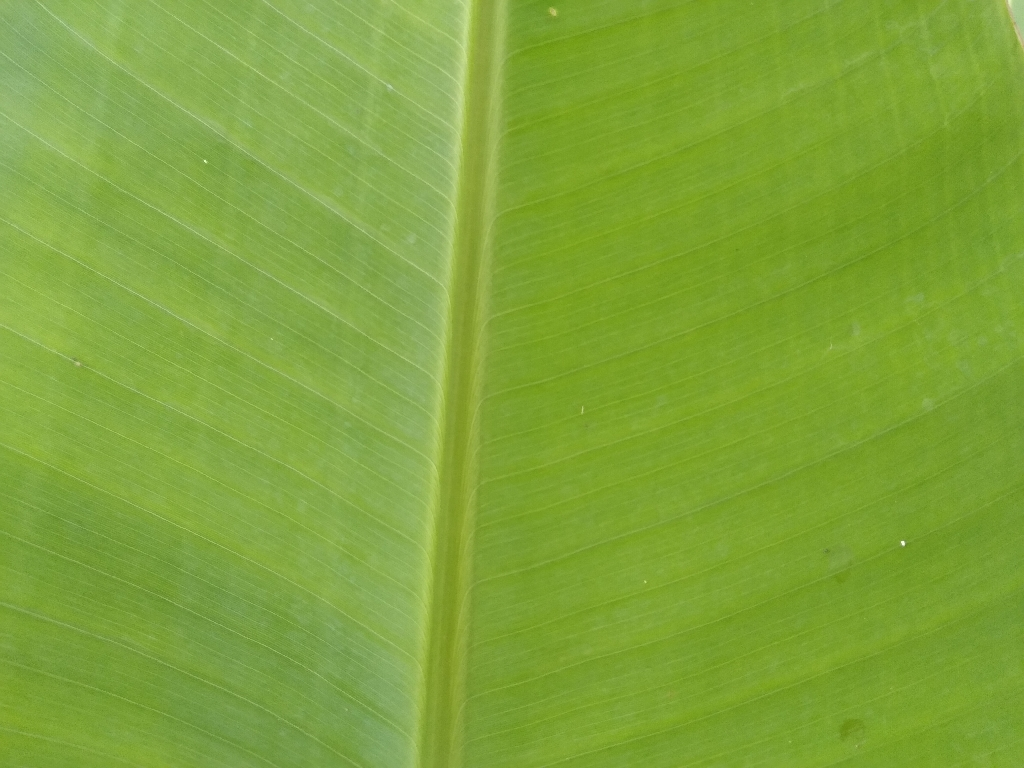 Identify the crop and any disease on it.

banana, healthy
